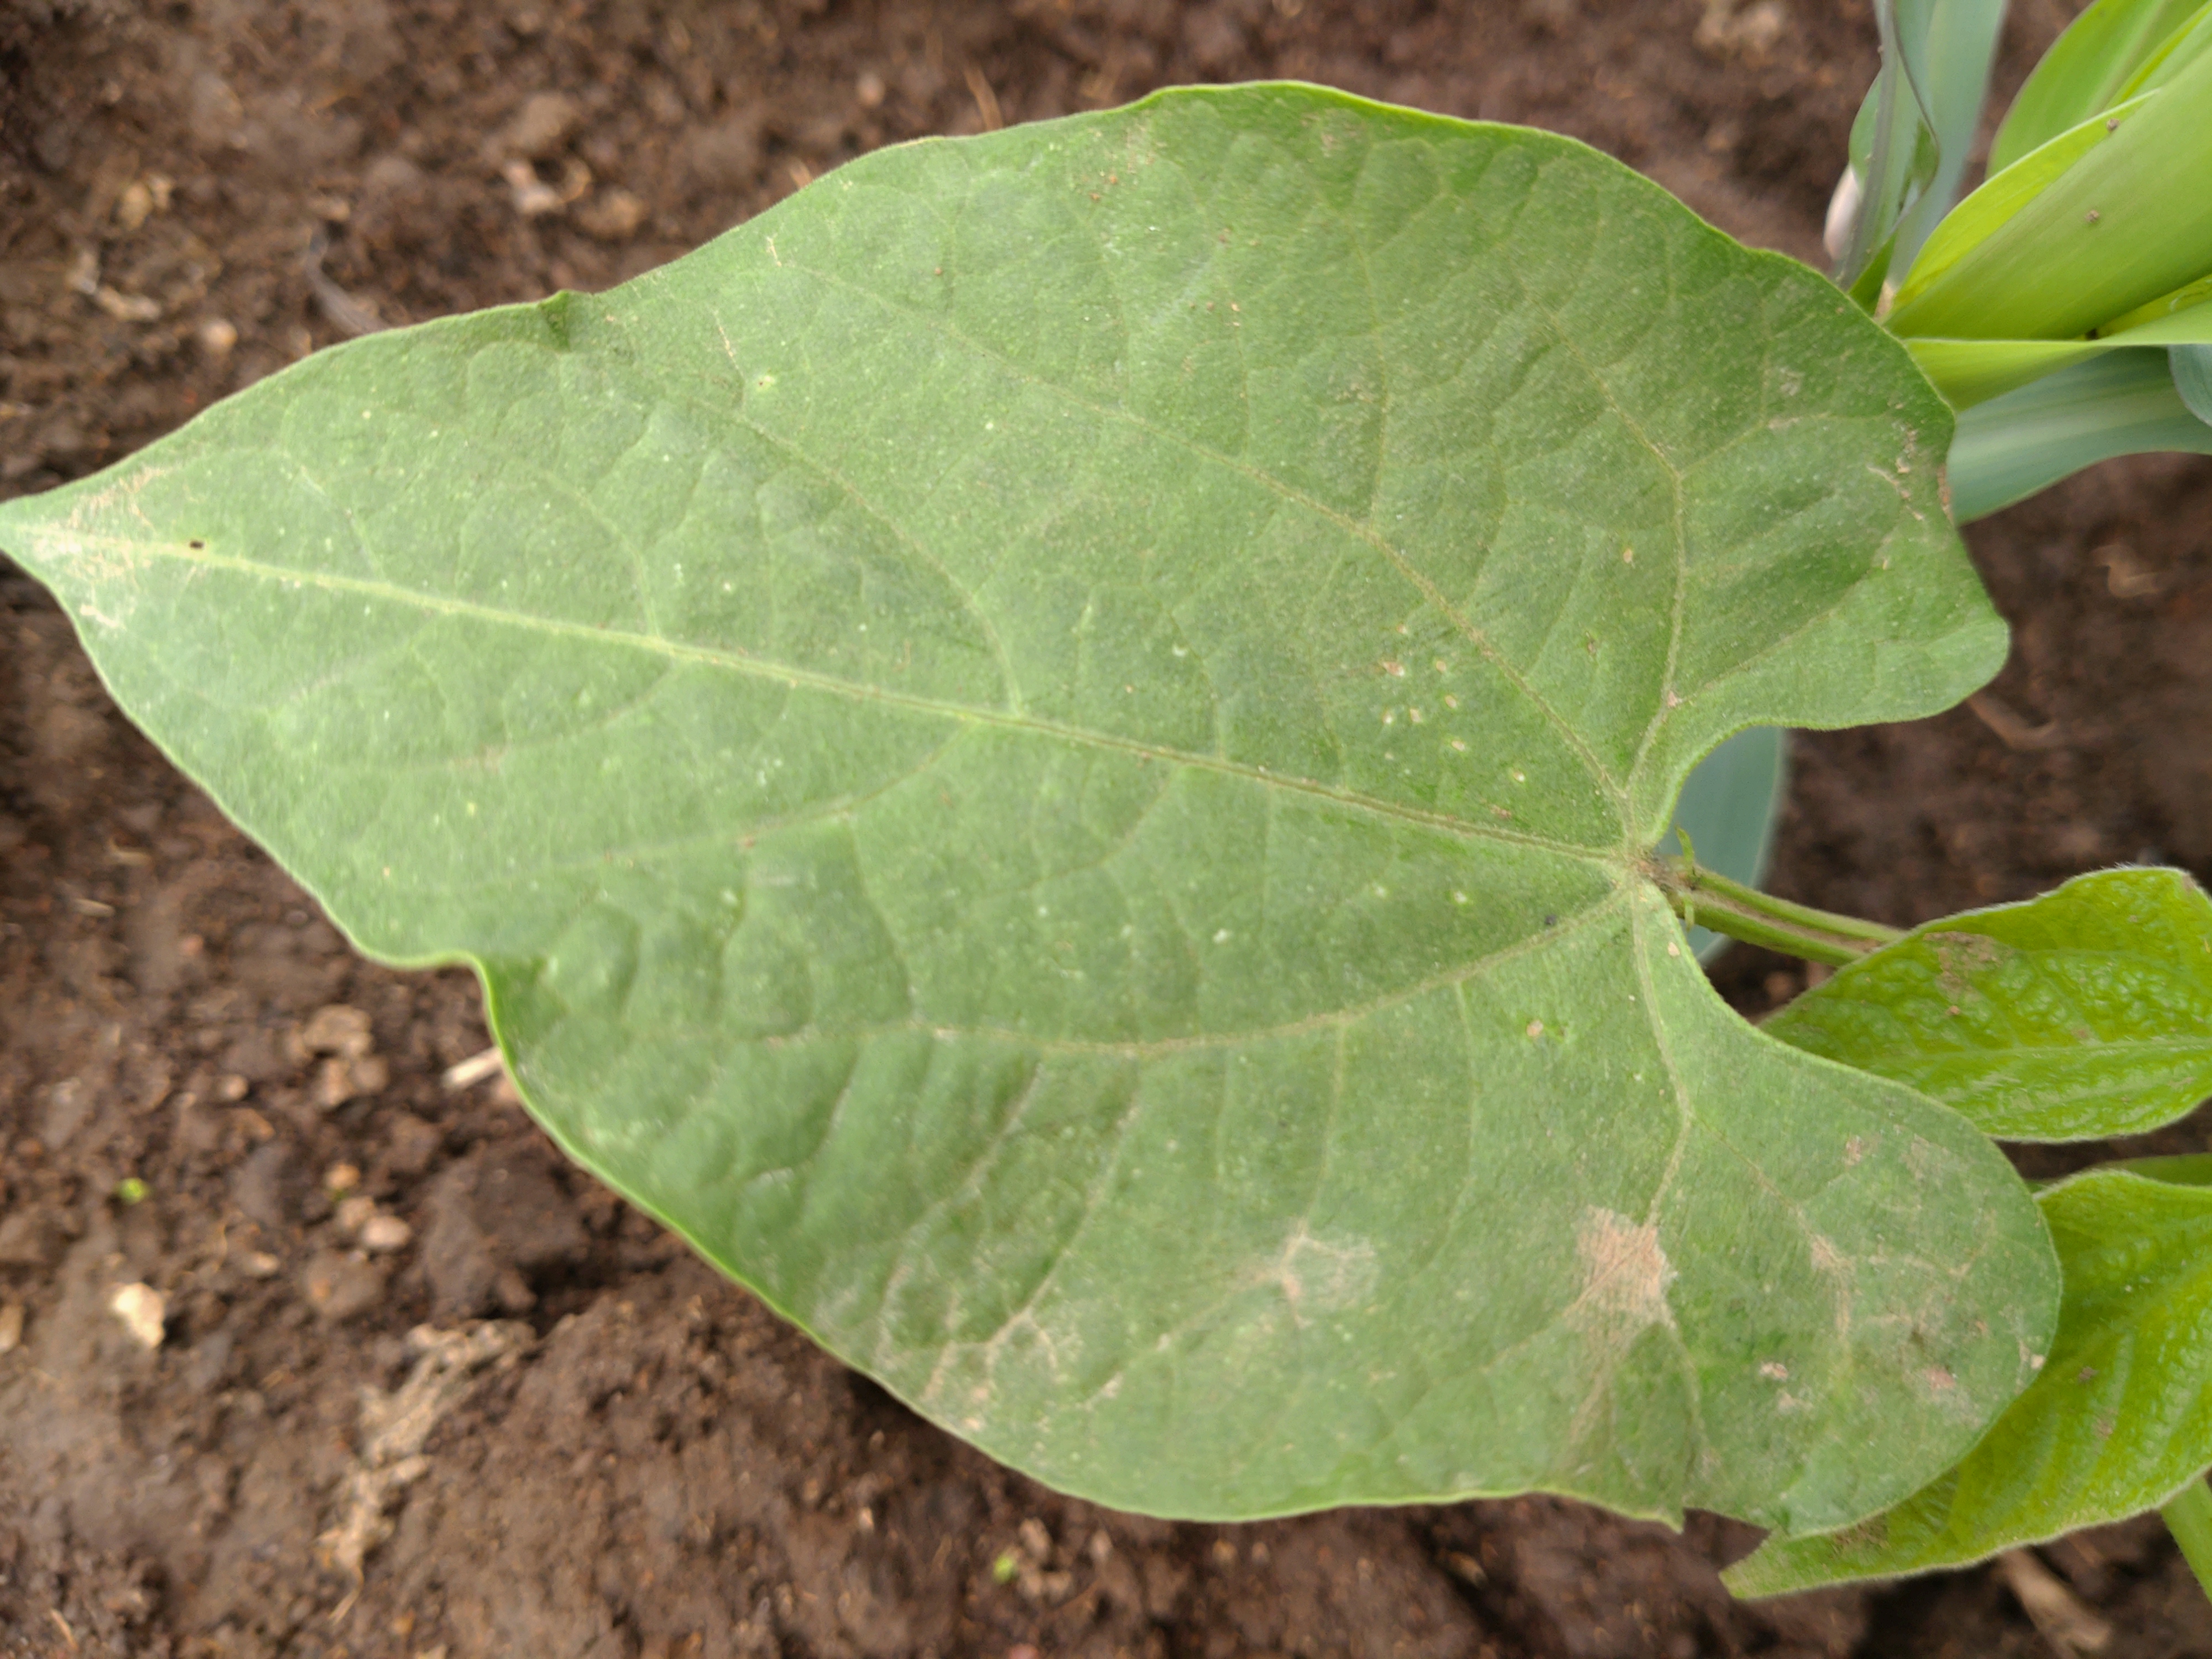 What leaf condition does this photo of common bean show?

healthy
